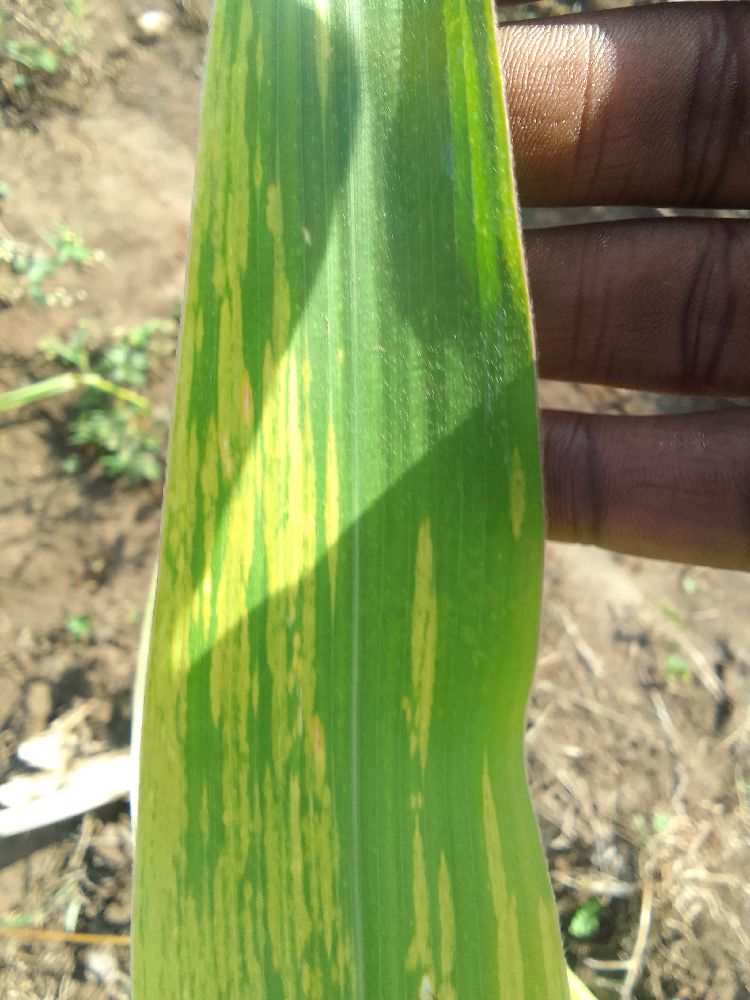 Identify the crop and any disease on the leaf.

maize, maize lethal necrosis
